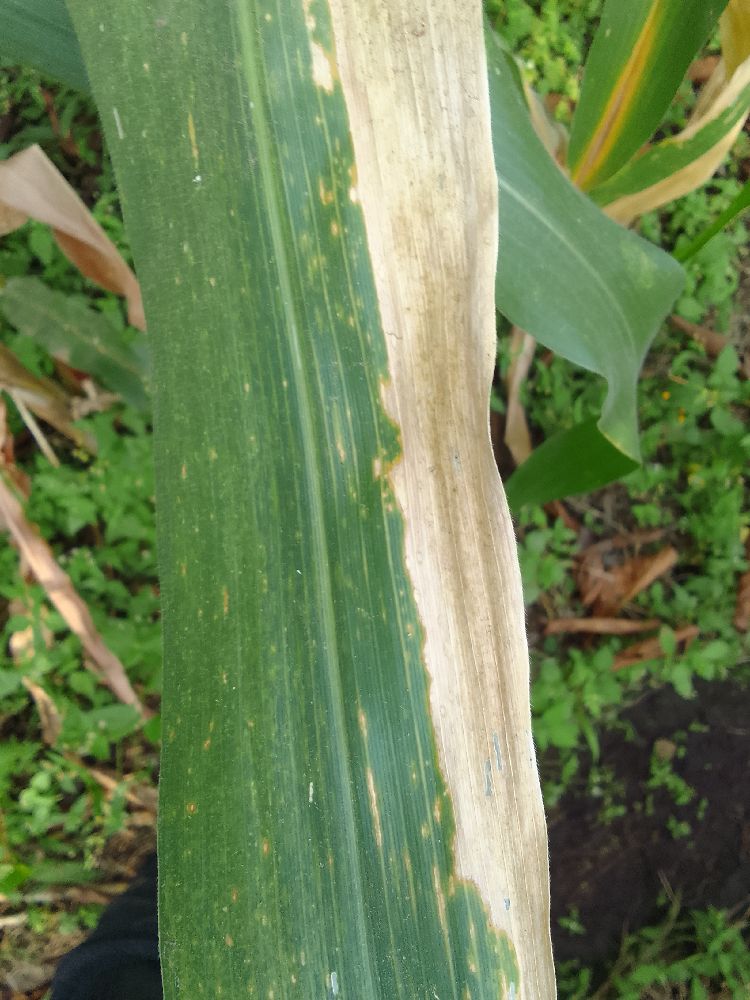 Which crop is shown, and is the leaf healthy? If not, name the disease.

maize, maize lethal necrosis
